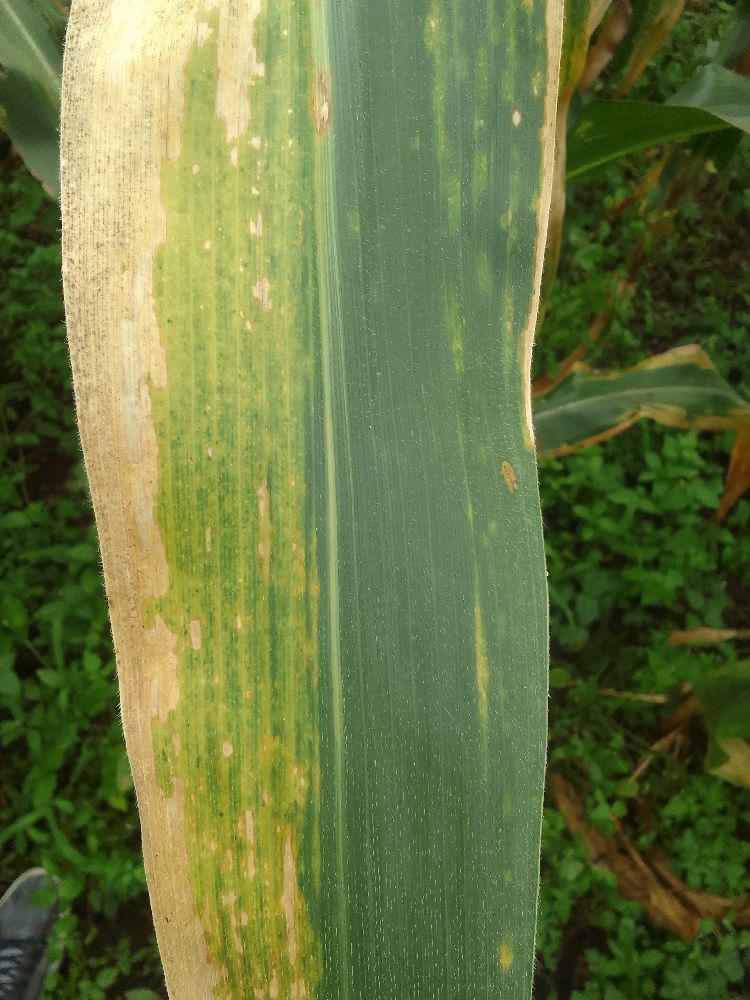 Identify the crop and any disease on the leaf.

maize, maize lethal necrosis
